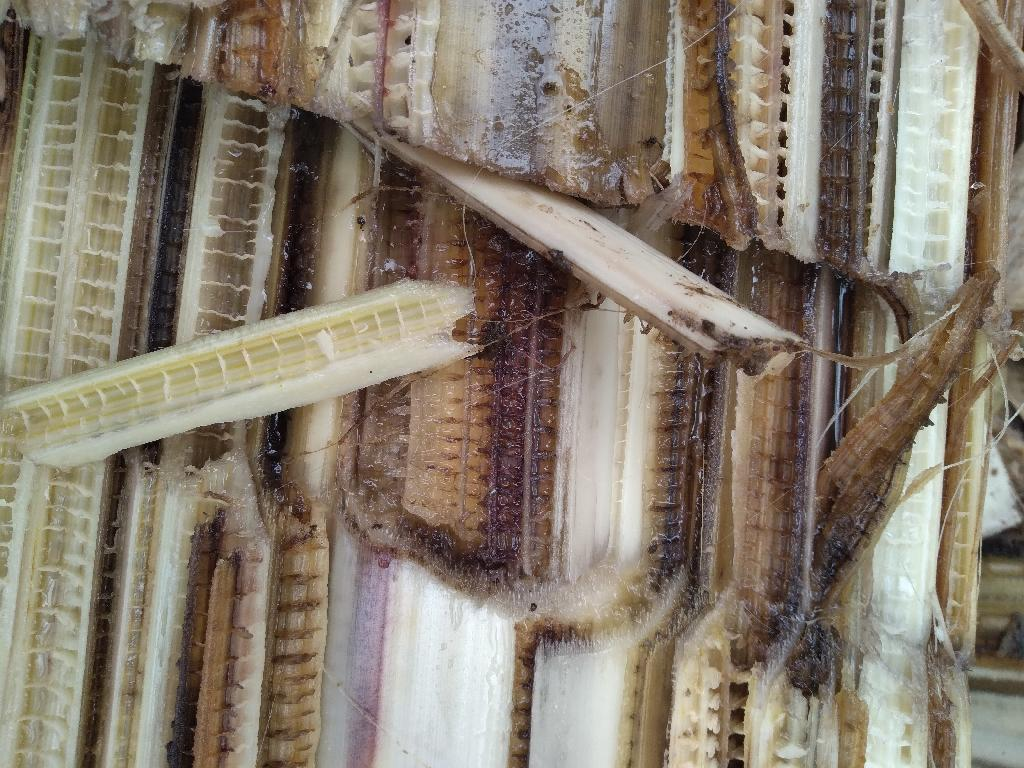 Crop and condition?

banana, fusarium wilt race 1
